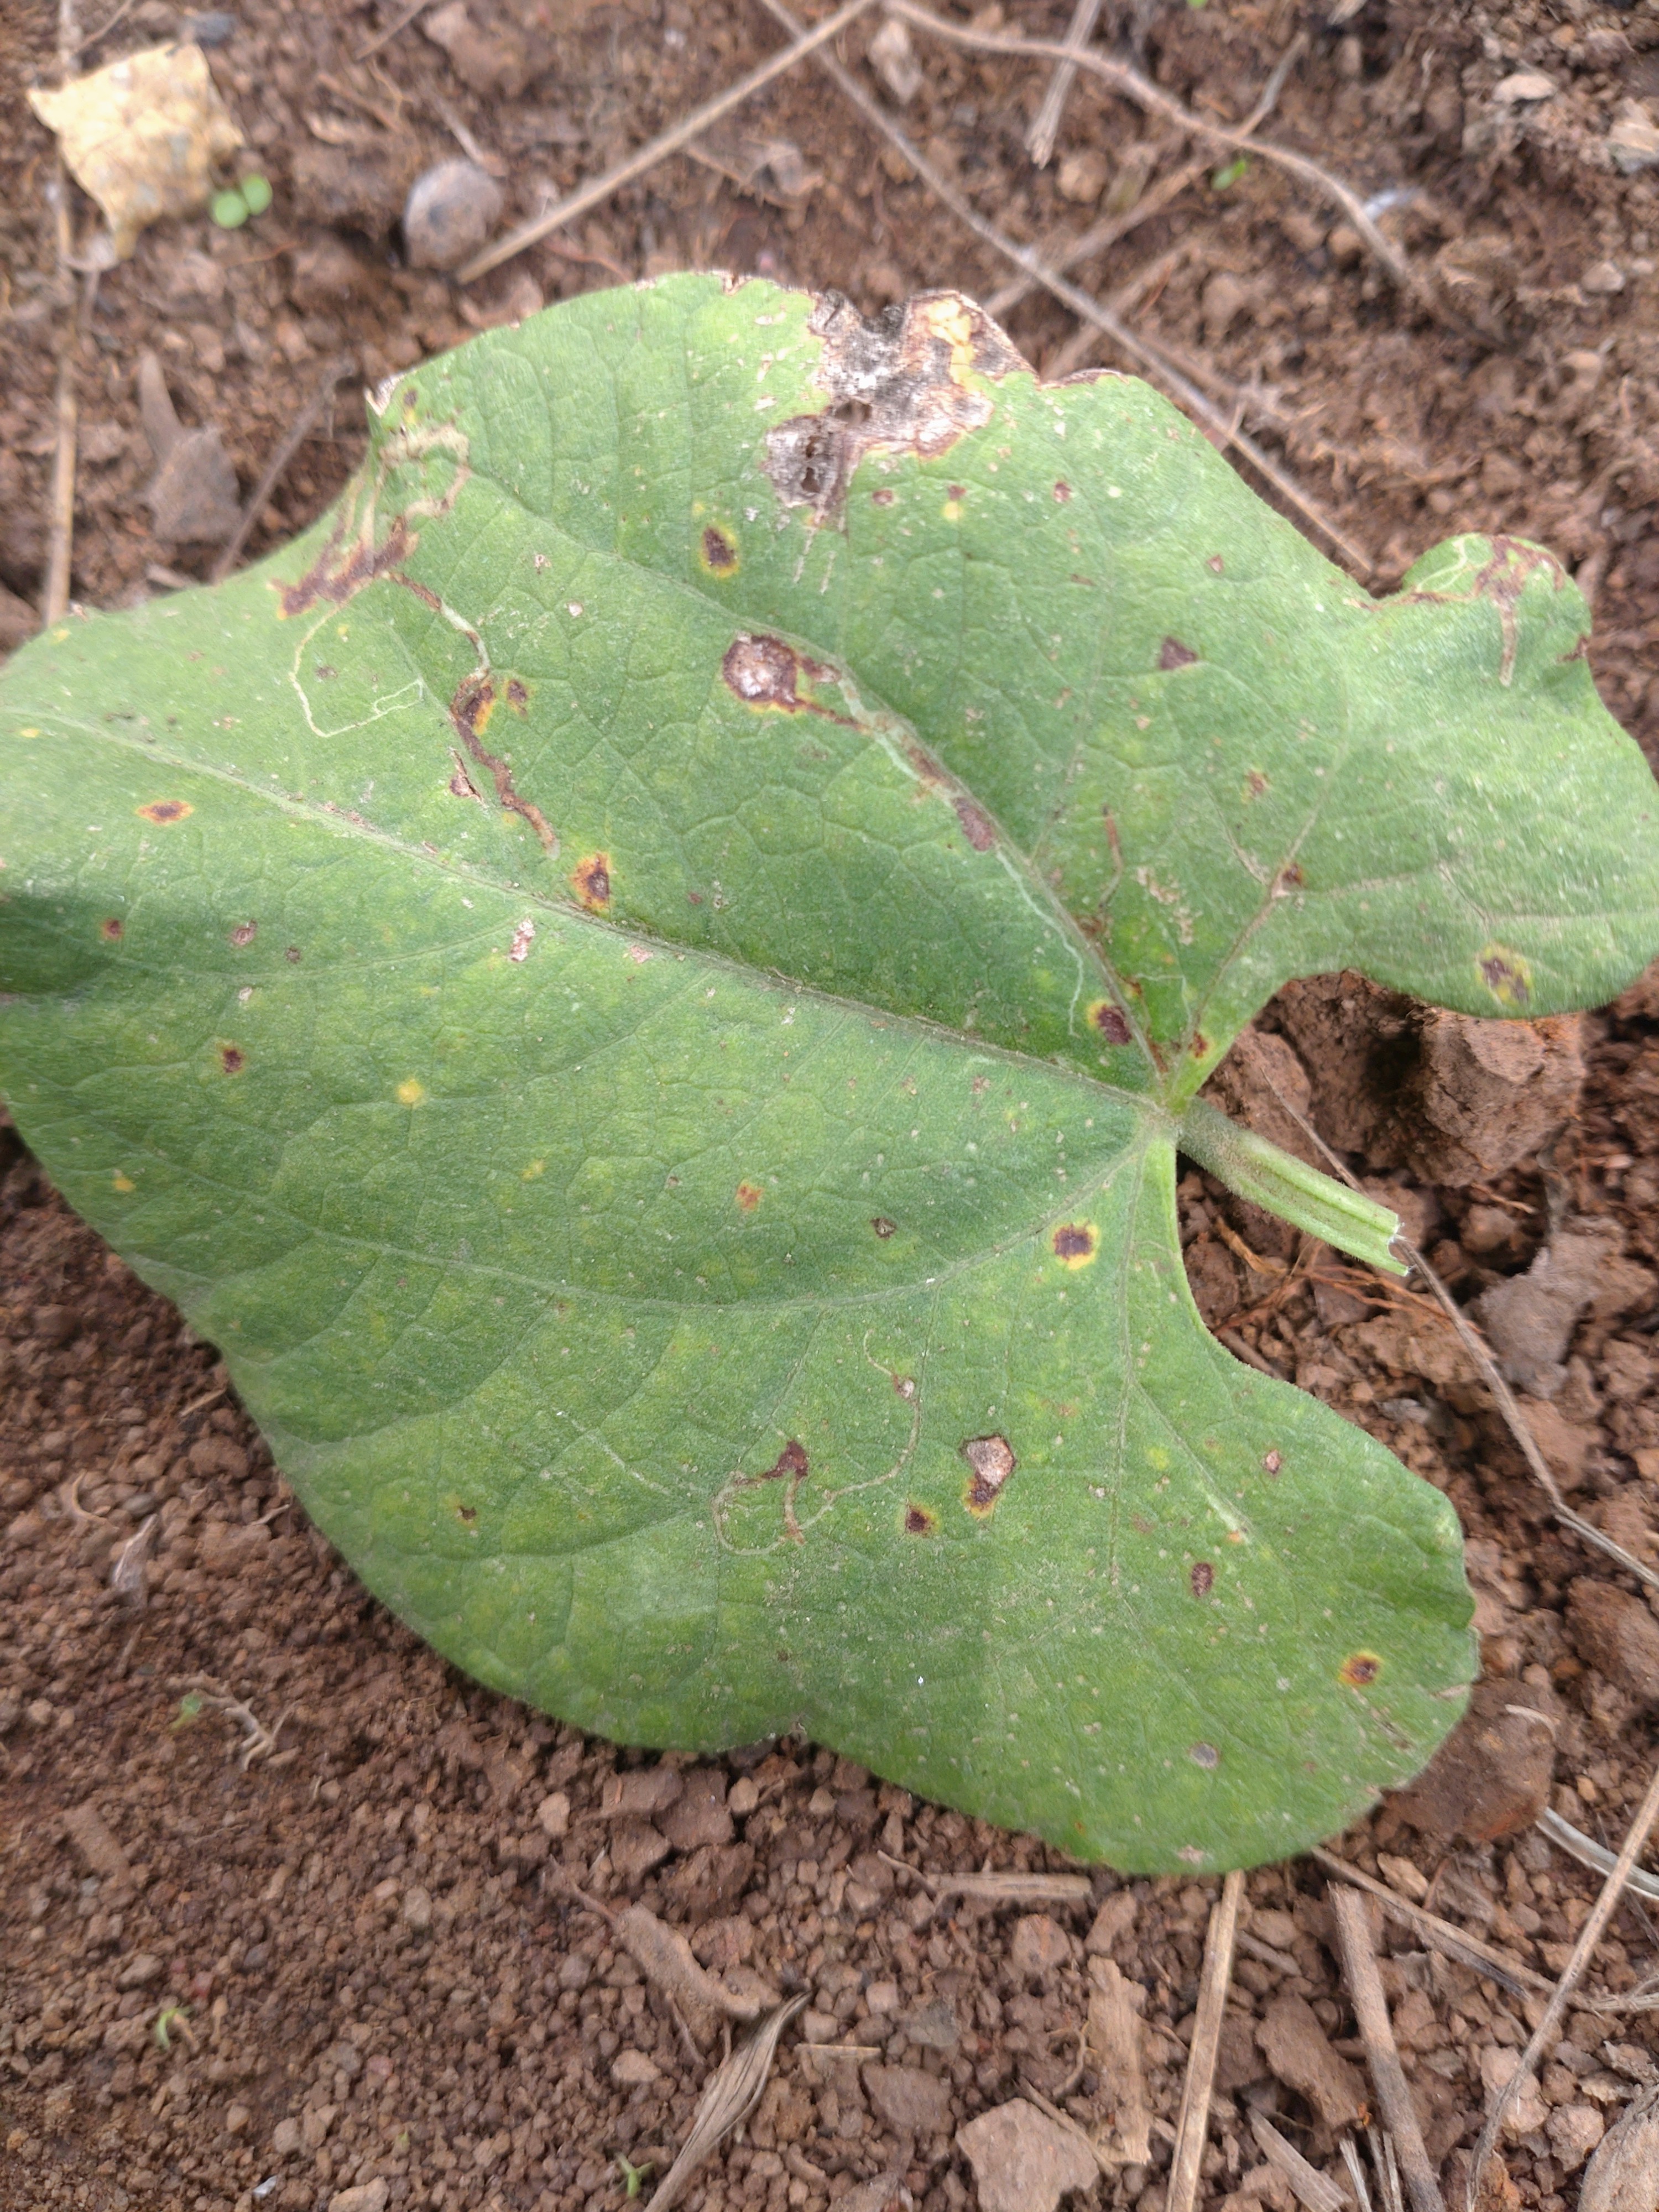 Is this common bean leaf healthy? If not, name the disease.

rust
